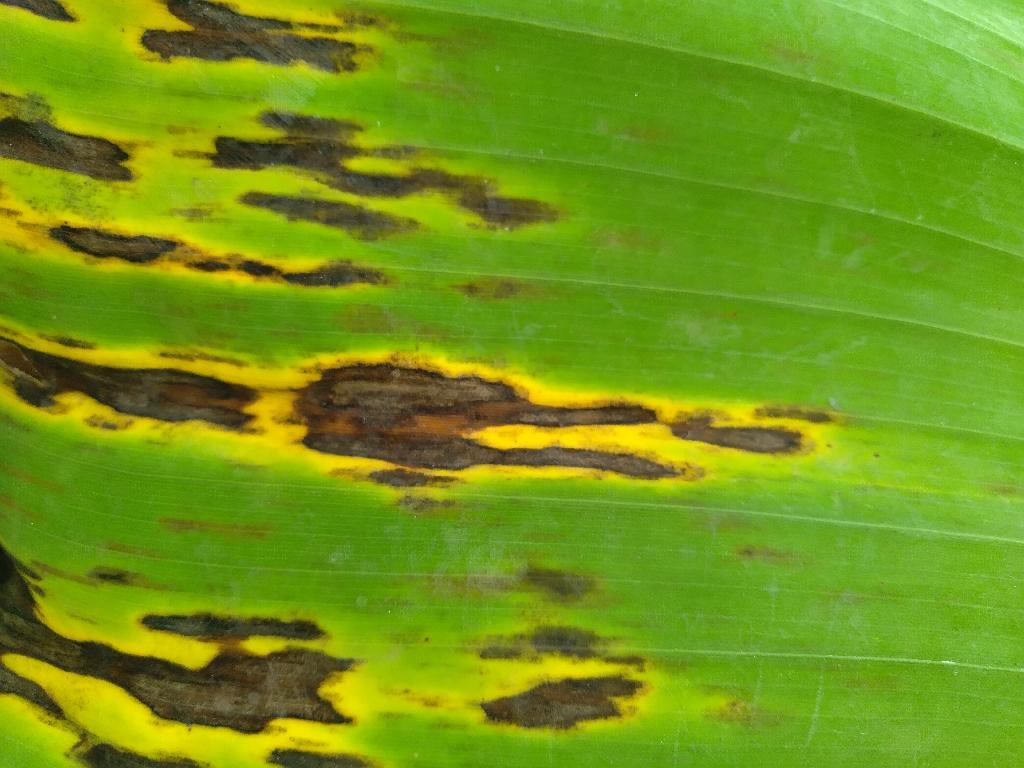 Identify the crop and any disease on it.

banana, black sigatoka
